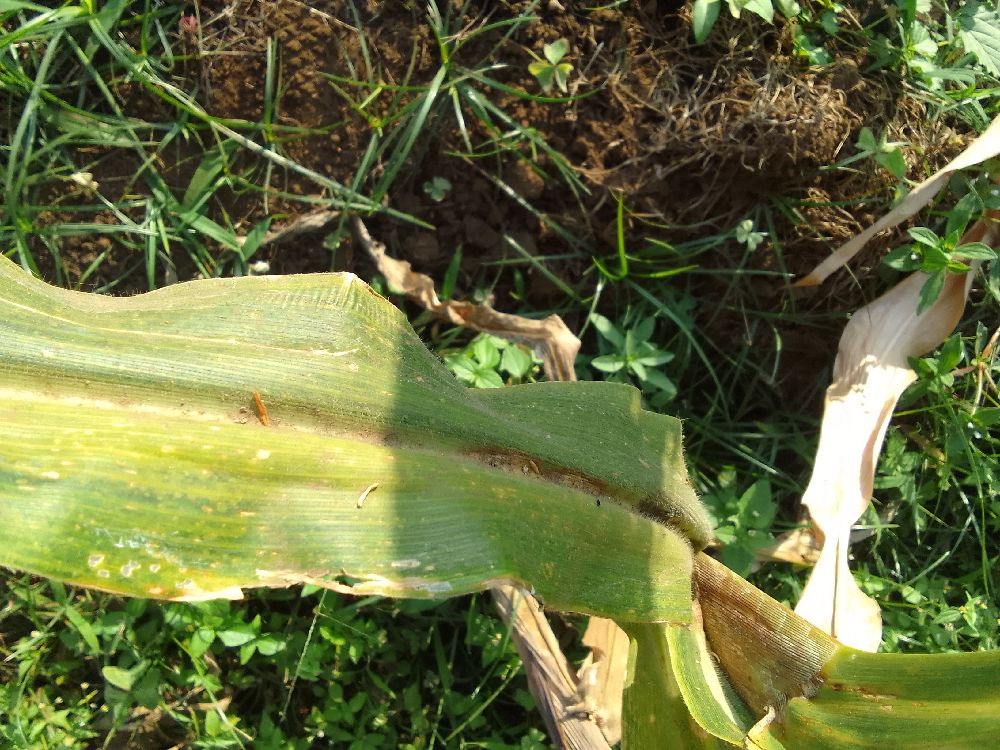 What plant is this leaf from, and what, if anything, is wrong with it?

maize, maize lethal necrosis
